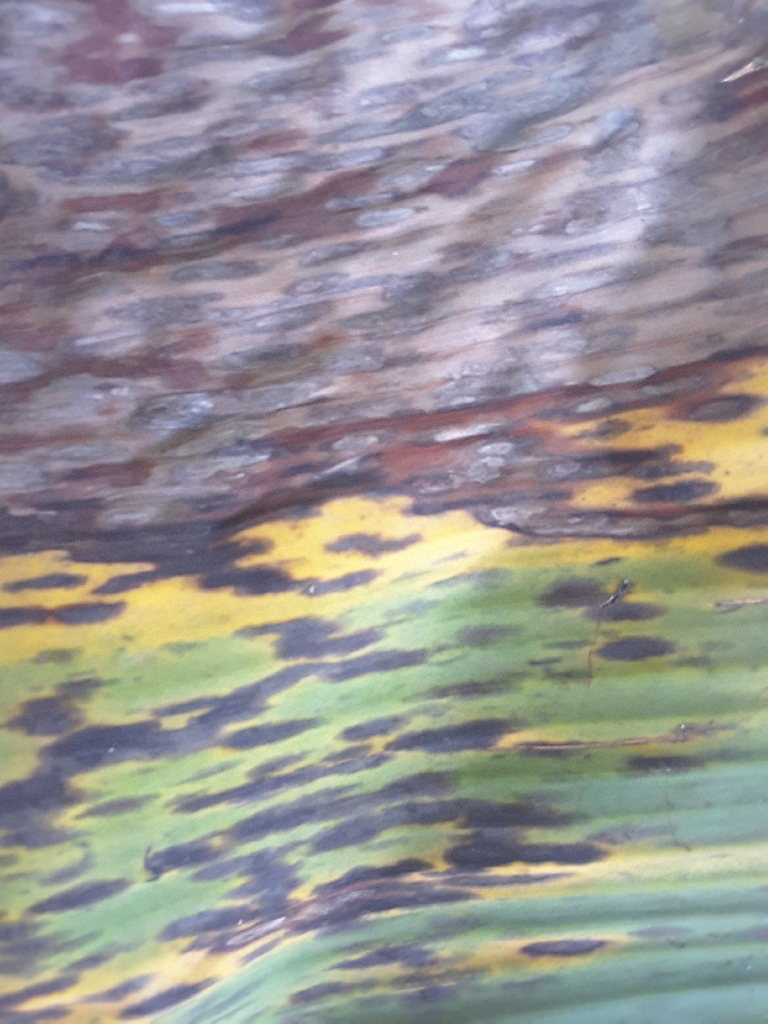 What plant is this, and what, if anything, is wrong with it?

banana, black sigatoka
